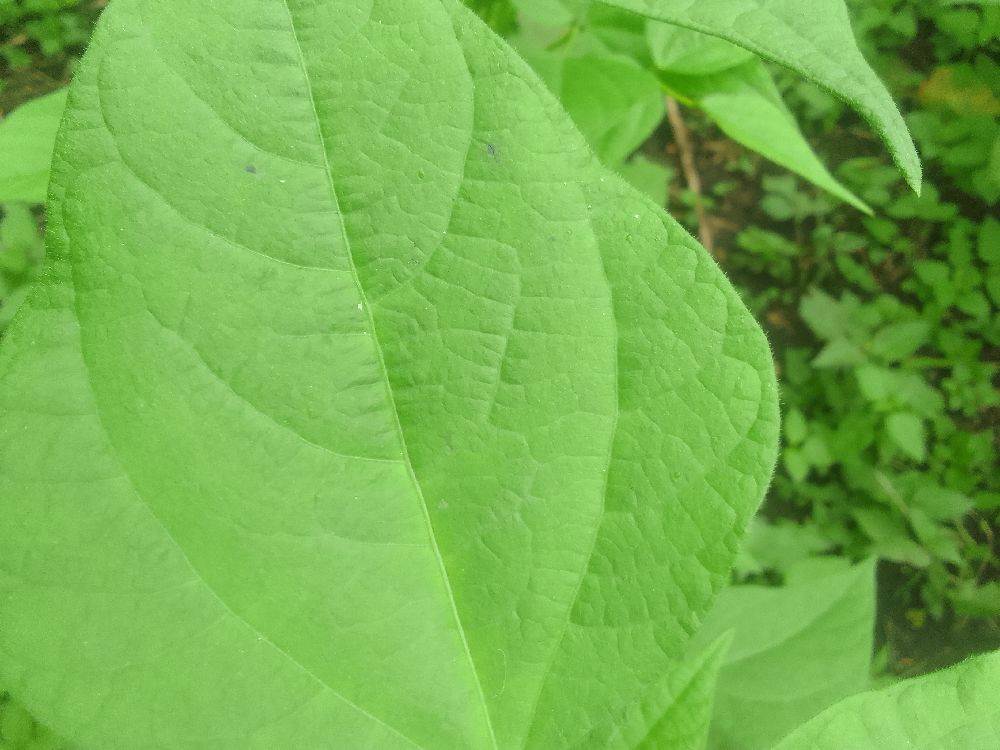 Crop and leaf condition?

common bean, healthy
